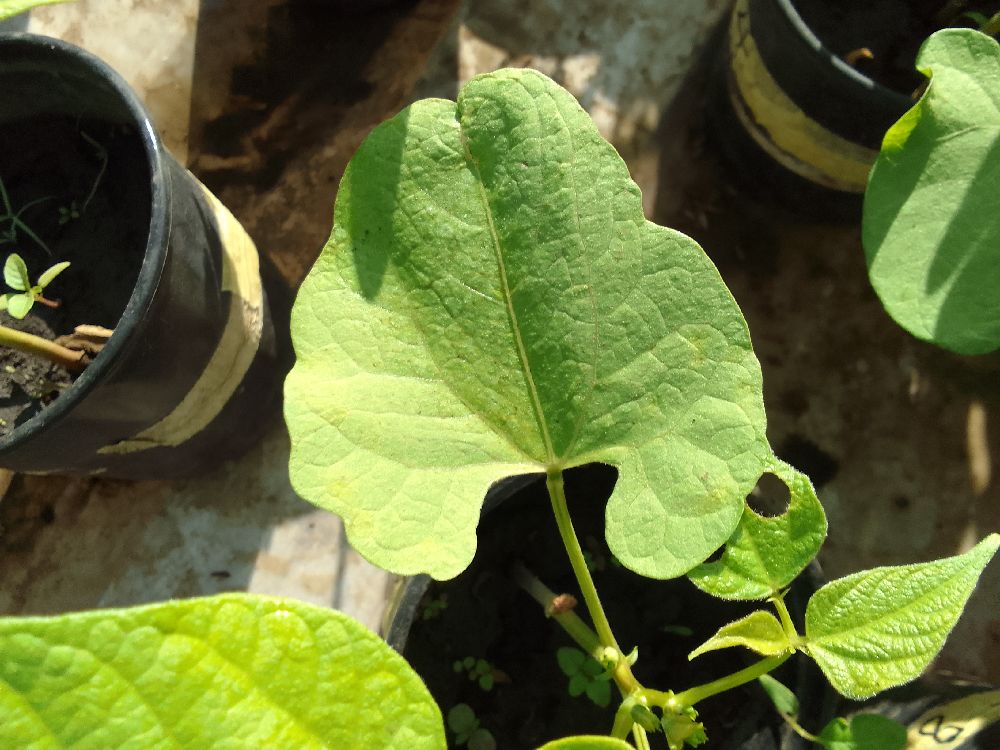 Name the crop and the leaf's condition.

common bean, healthy
